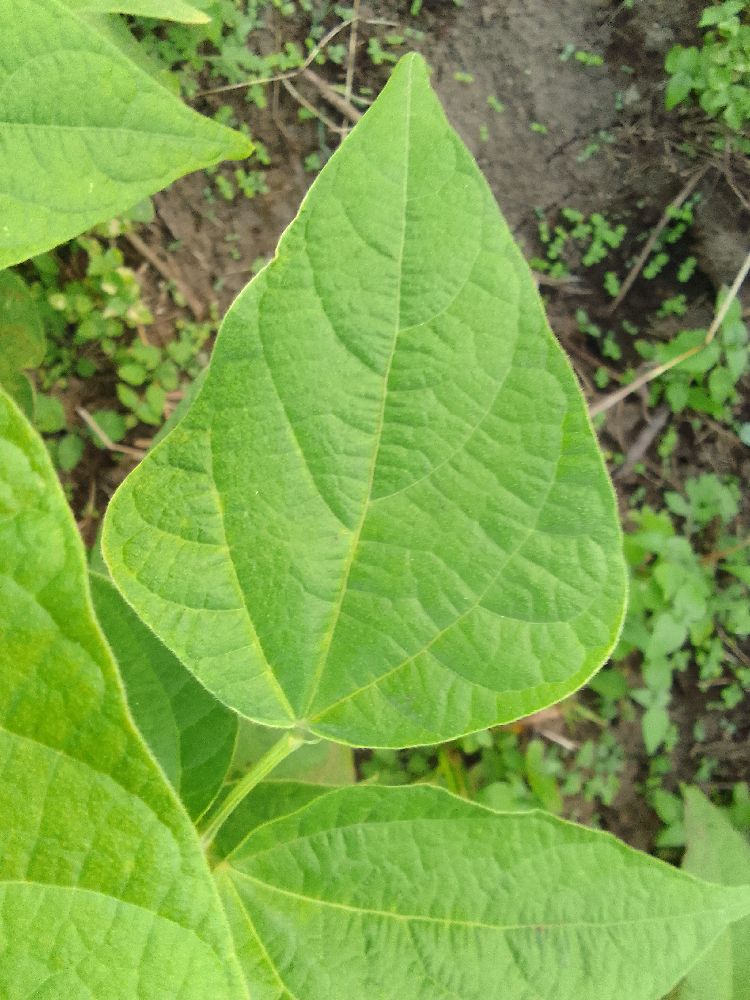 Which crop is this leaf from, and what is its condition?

common bean, healthy
